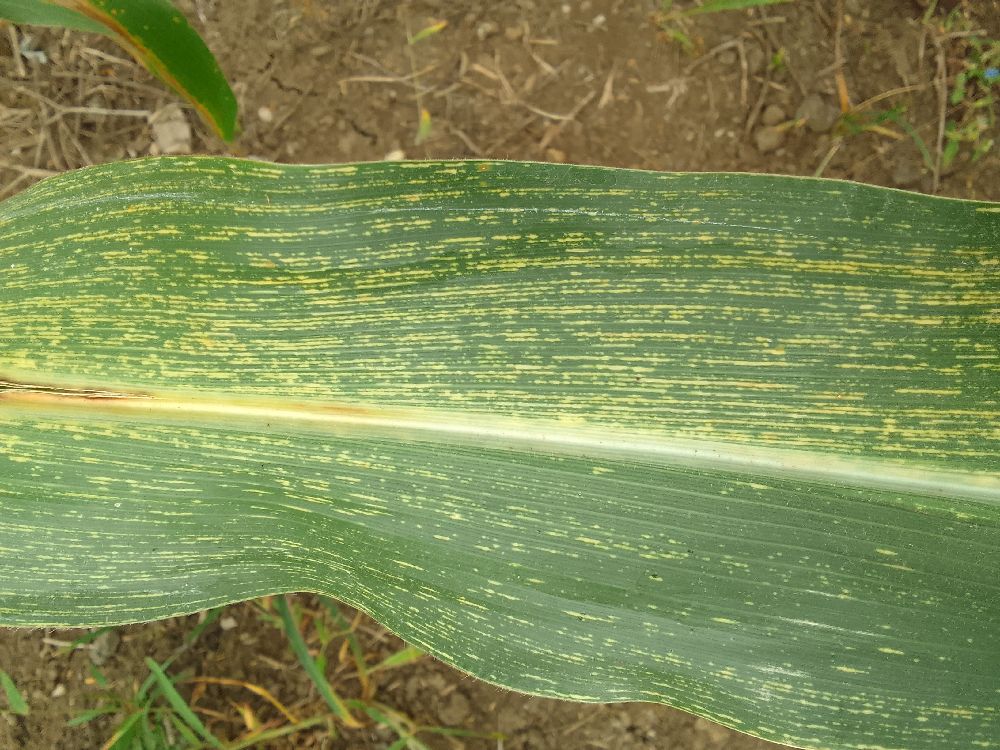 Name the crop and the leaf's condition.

maize, maize streak virus
